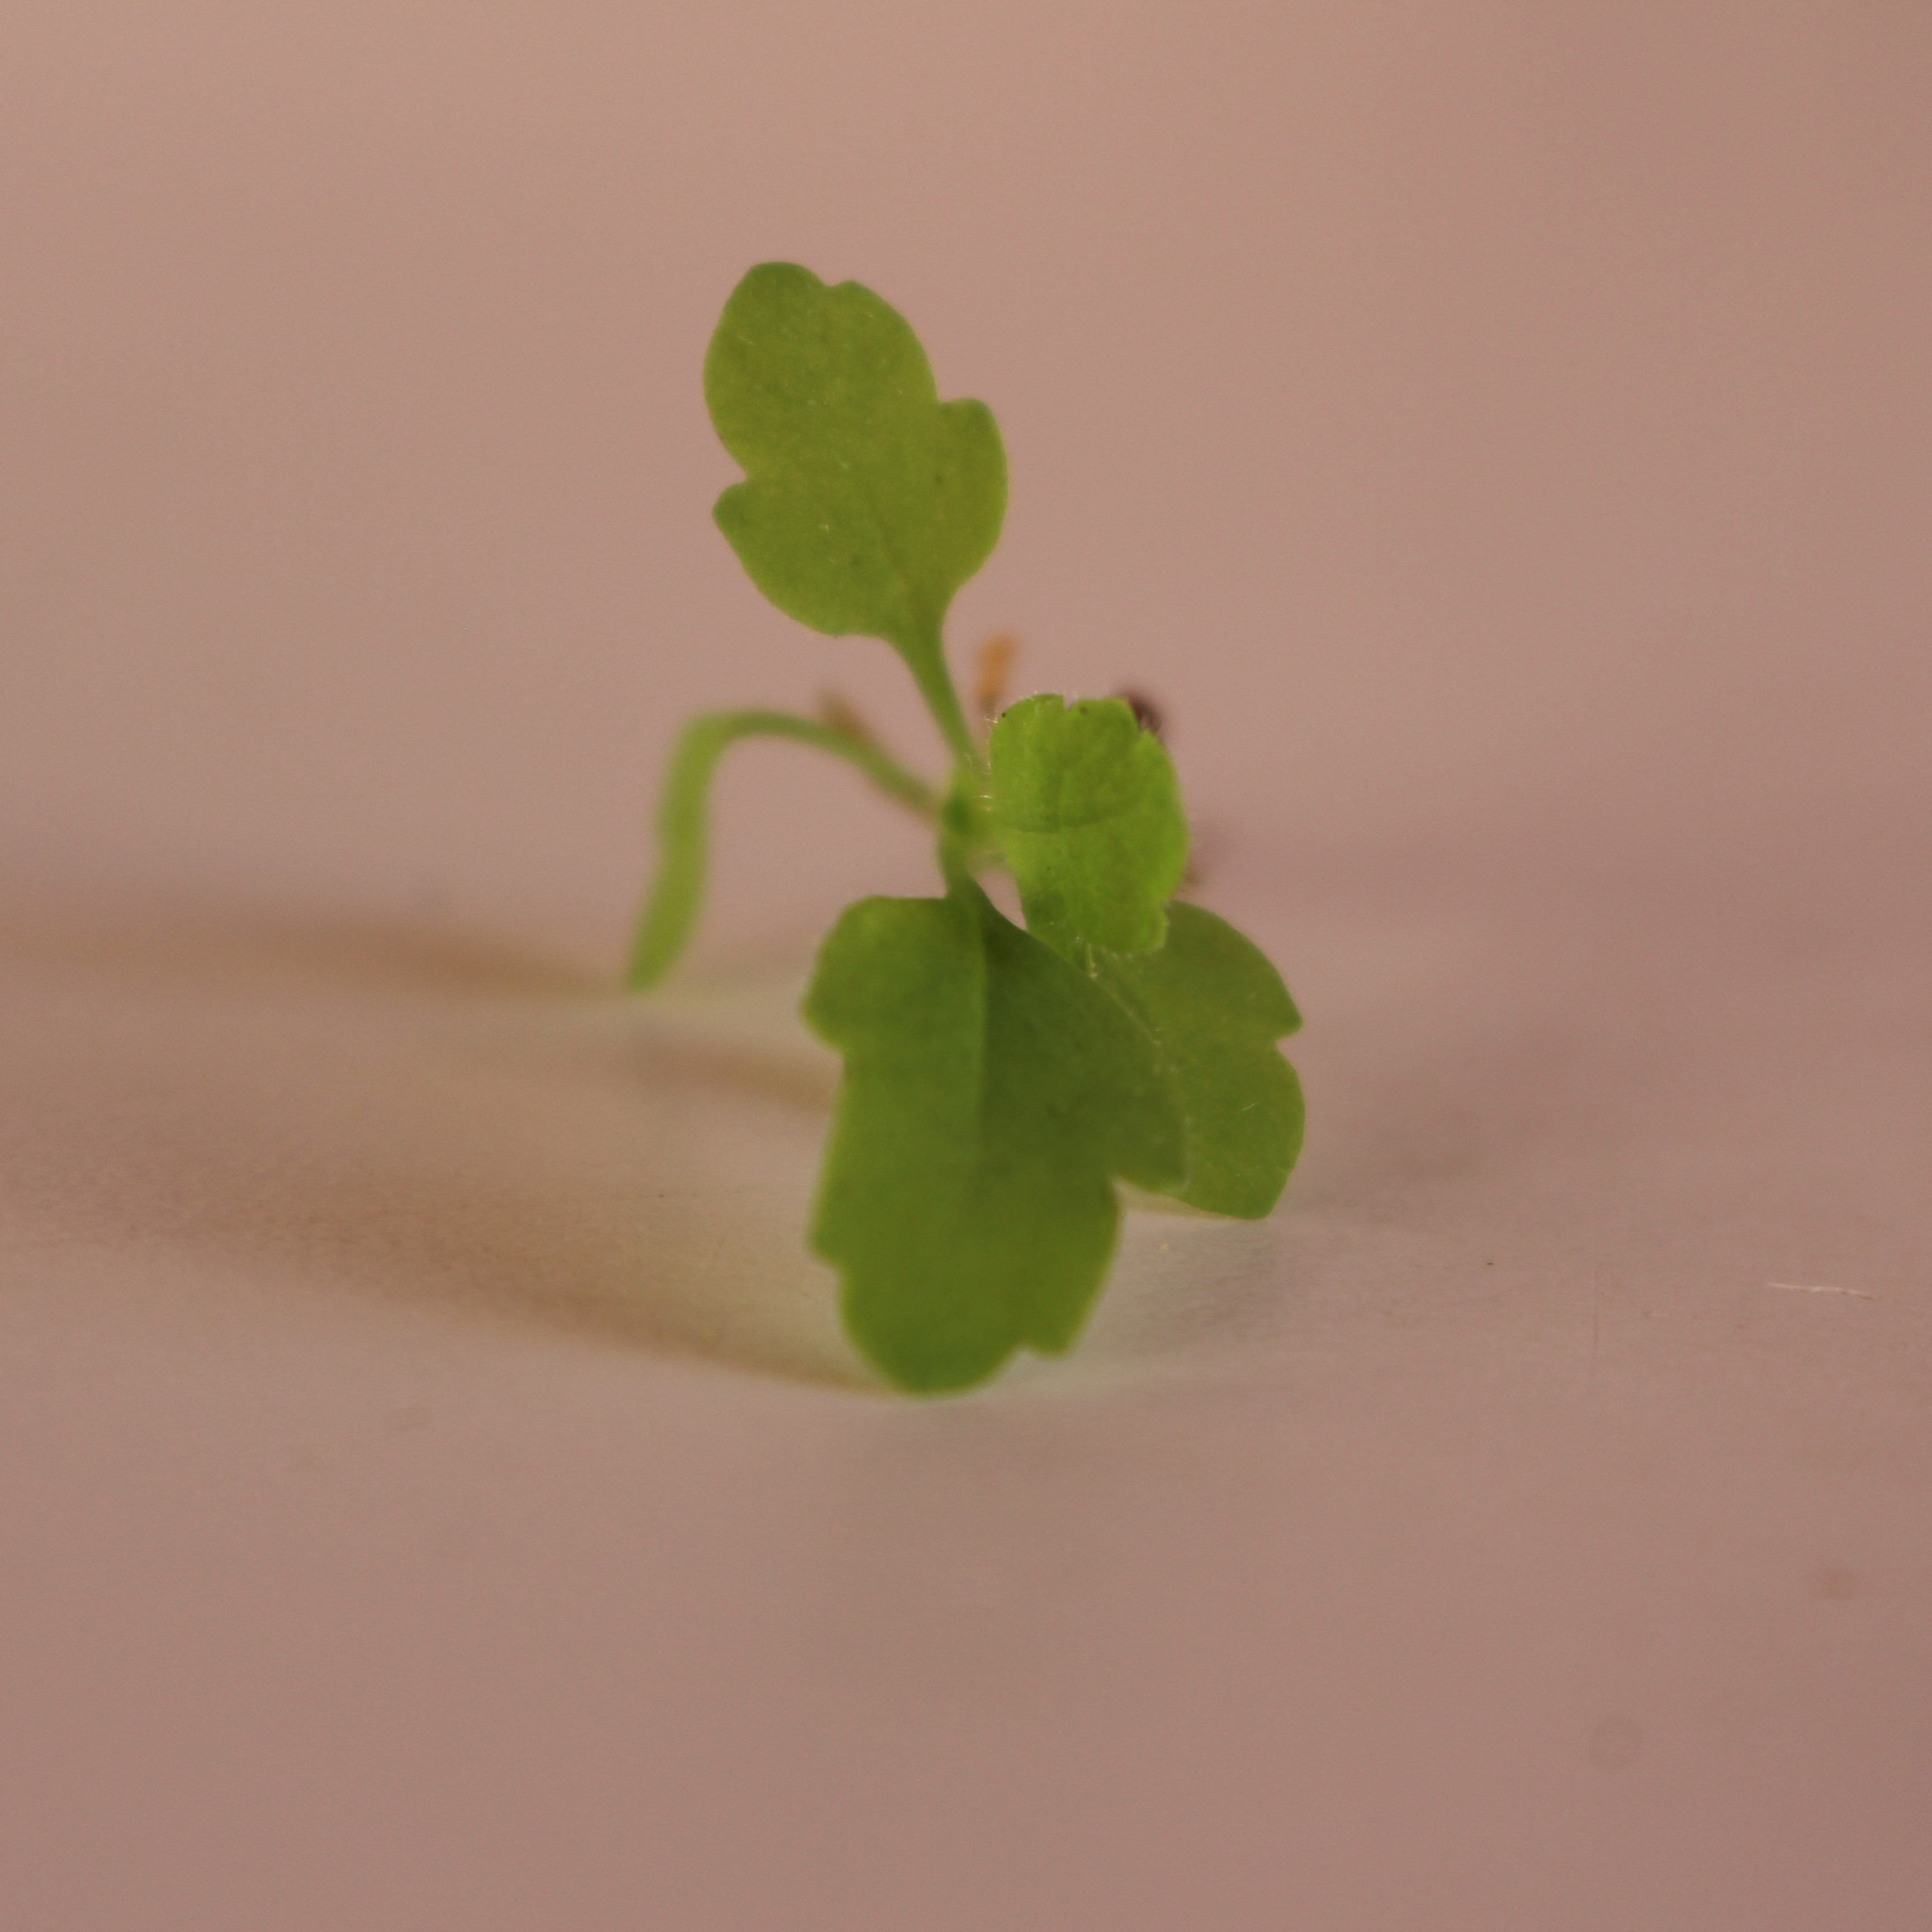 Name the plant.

Papaver rhoeas
